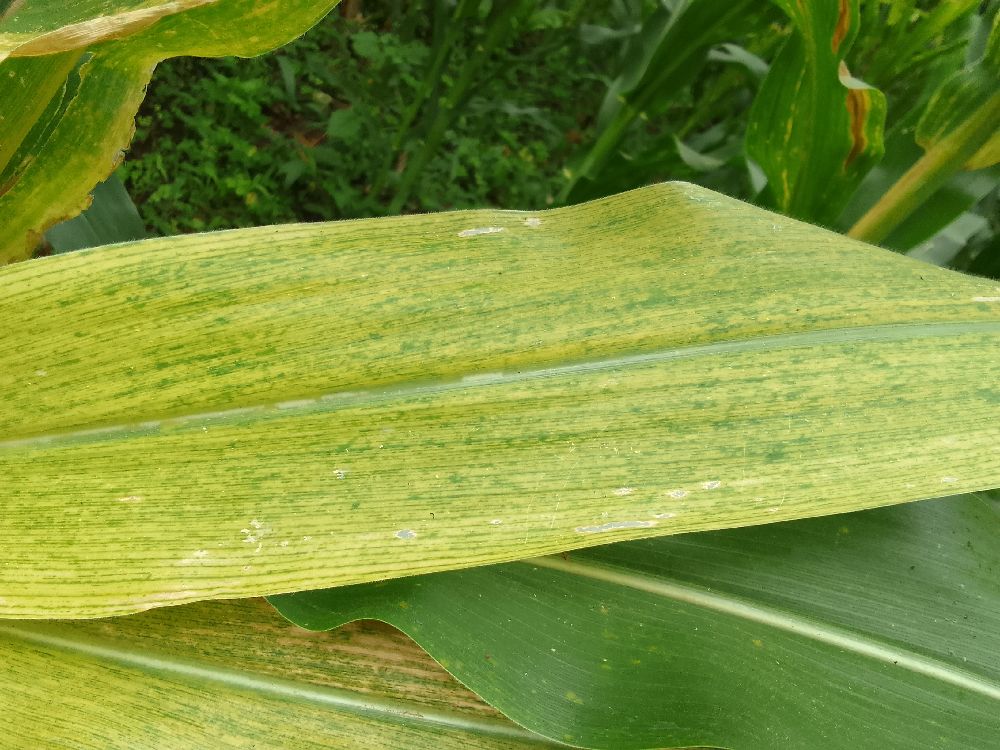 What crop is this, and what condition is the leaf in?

maize, maize lethal necrosis
